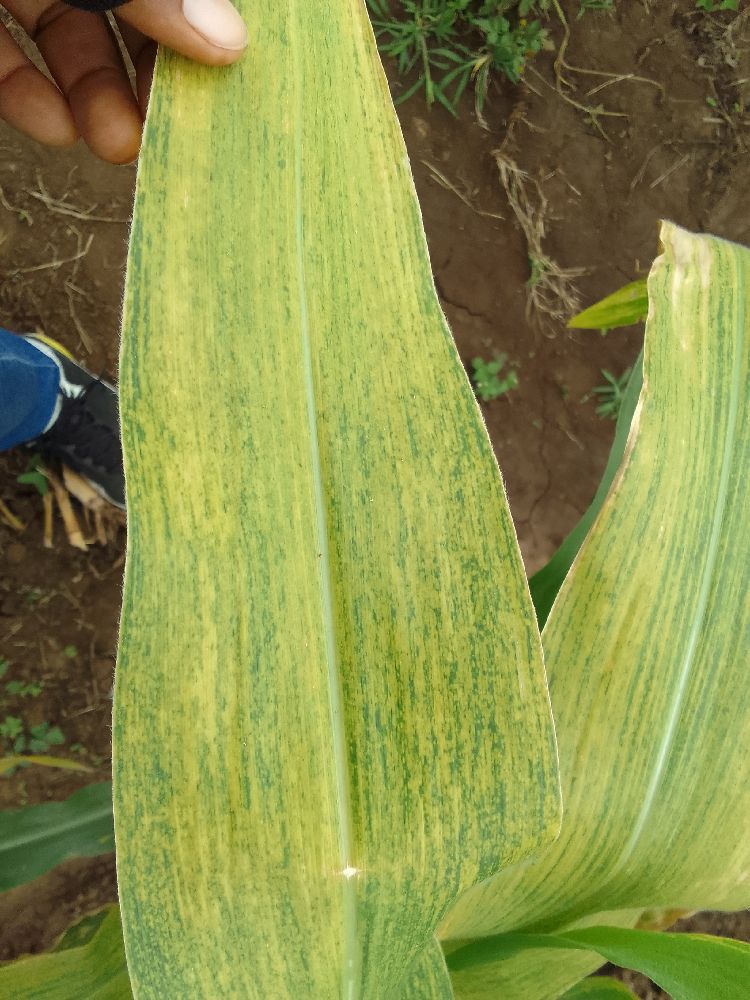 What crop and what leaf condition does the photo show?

maize, maize lethal necrosis
